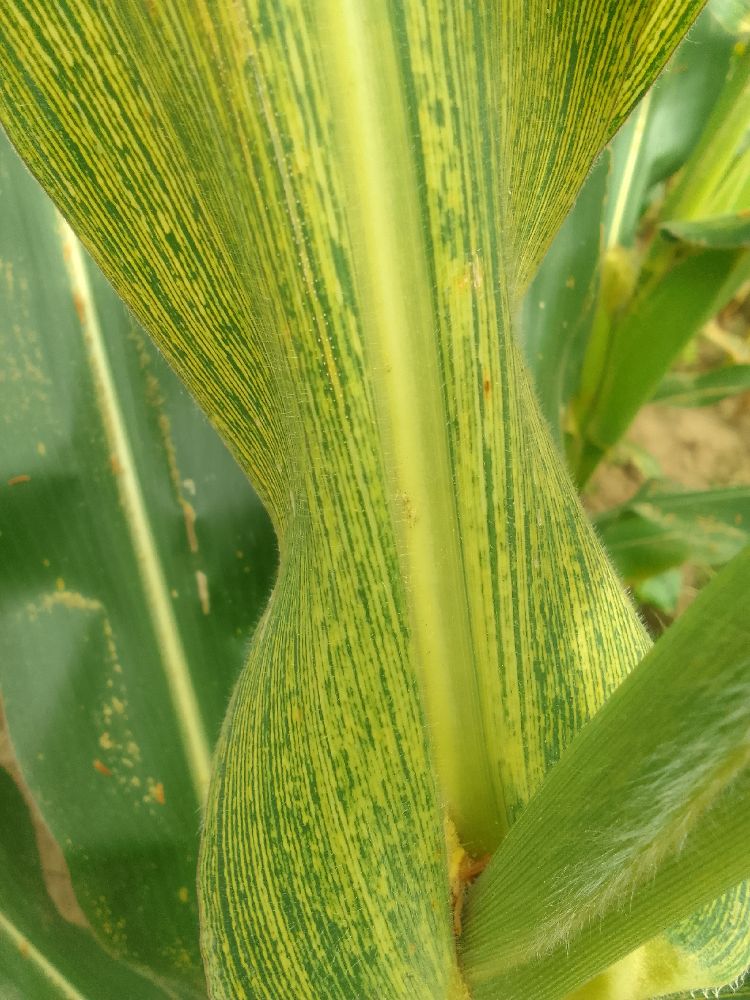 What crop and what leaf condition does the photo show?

maize, maize streak virus
